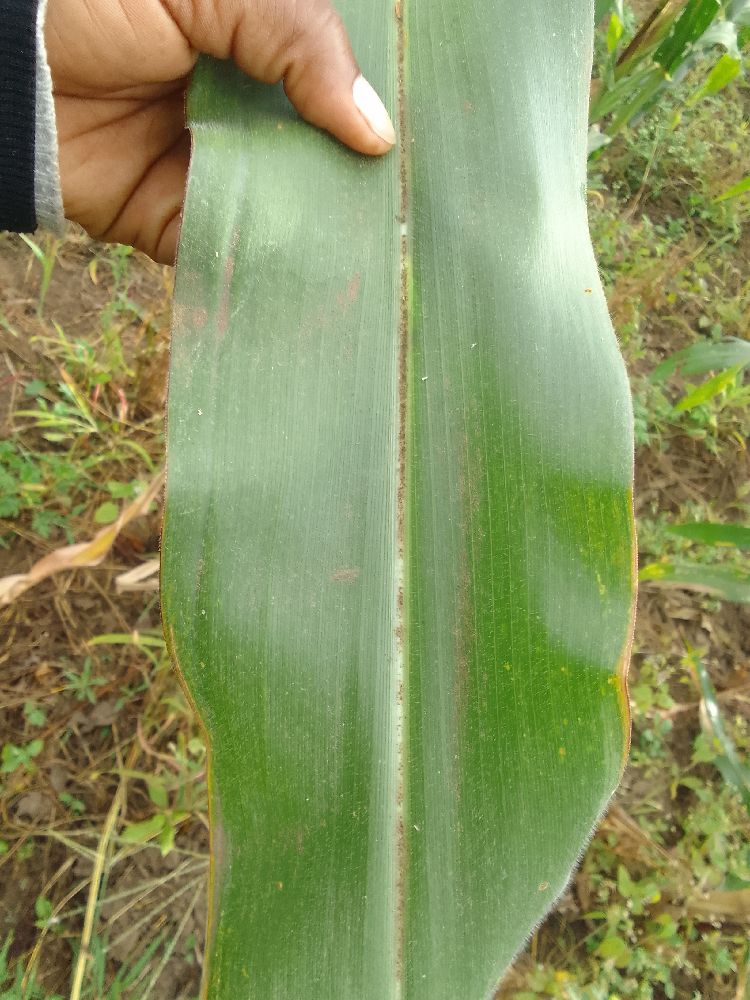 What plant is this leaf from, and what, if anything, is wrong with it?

maize, healthy
